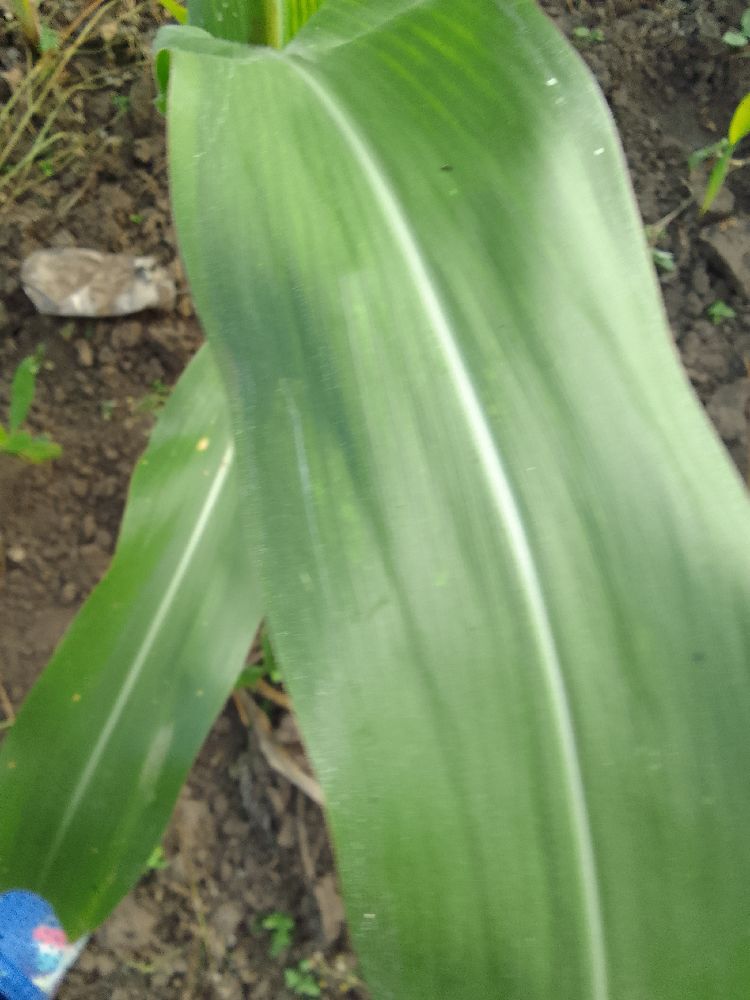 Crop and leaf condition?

maize, healthy
